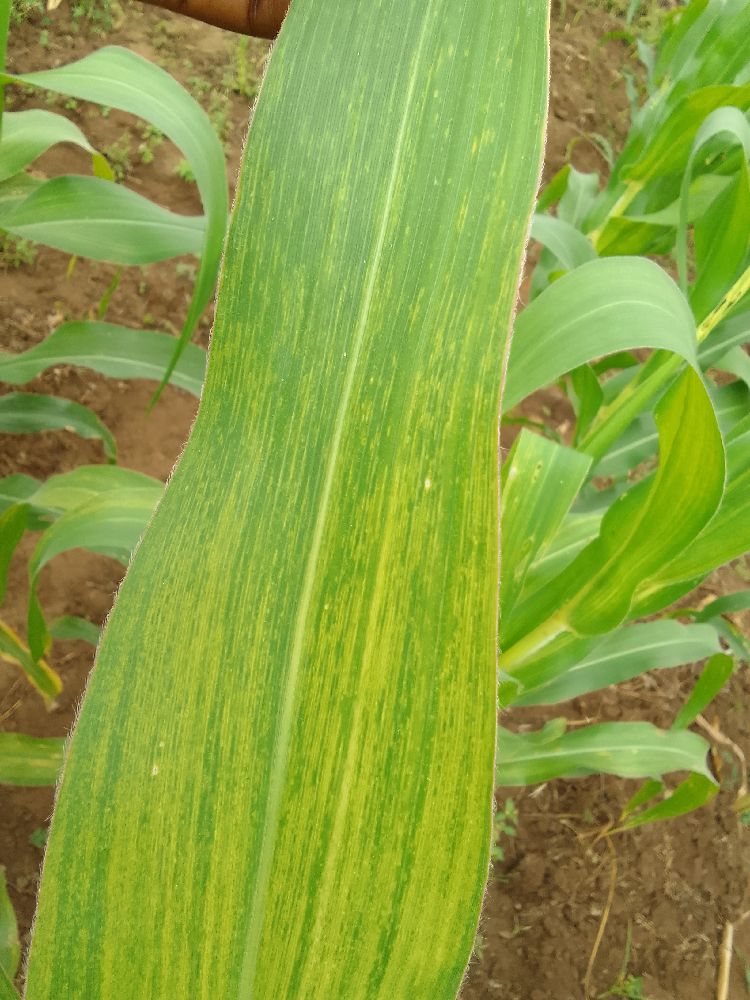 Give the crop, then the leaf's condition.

maize, maize lethal necrosis
